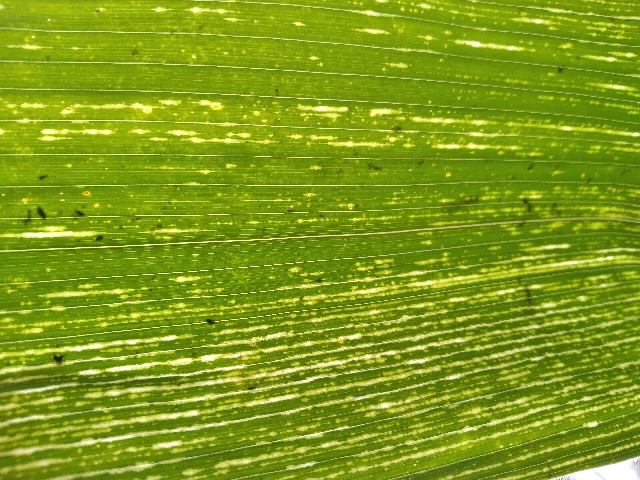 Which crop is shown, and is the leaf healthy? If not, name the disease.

maize, maize streak virus
